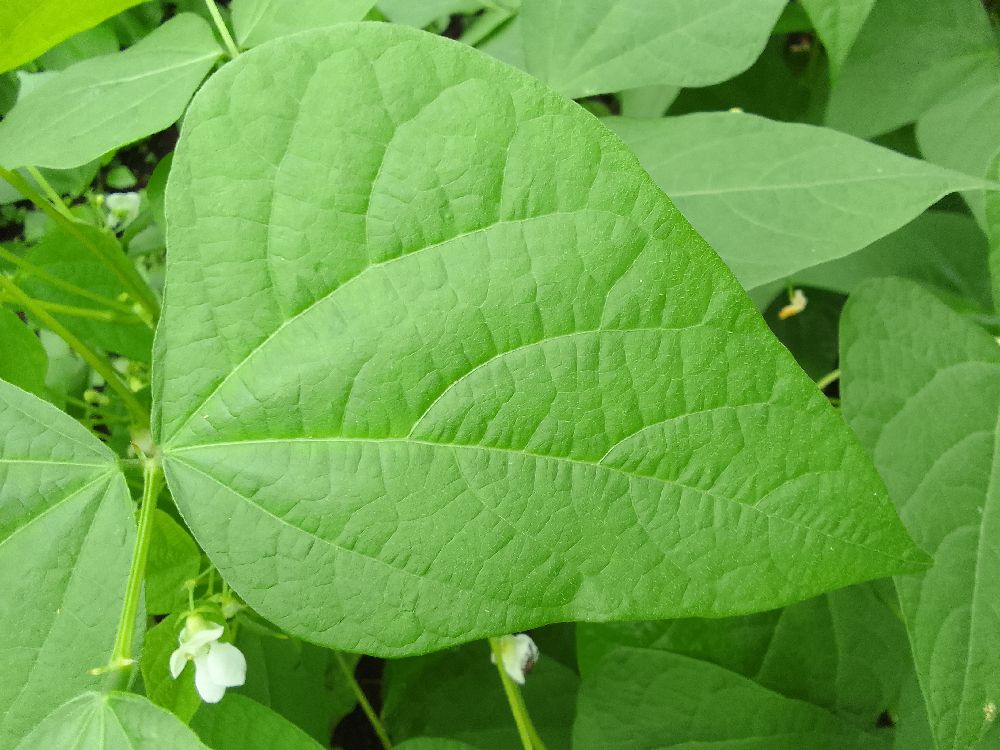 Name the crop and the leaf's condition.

common bean, healthy
